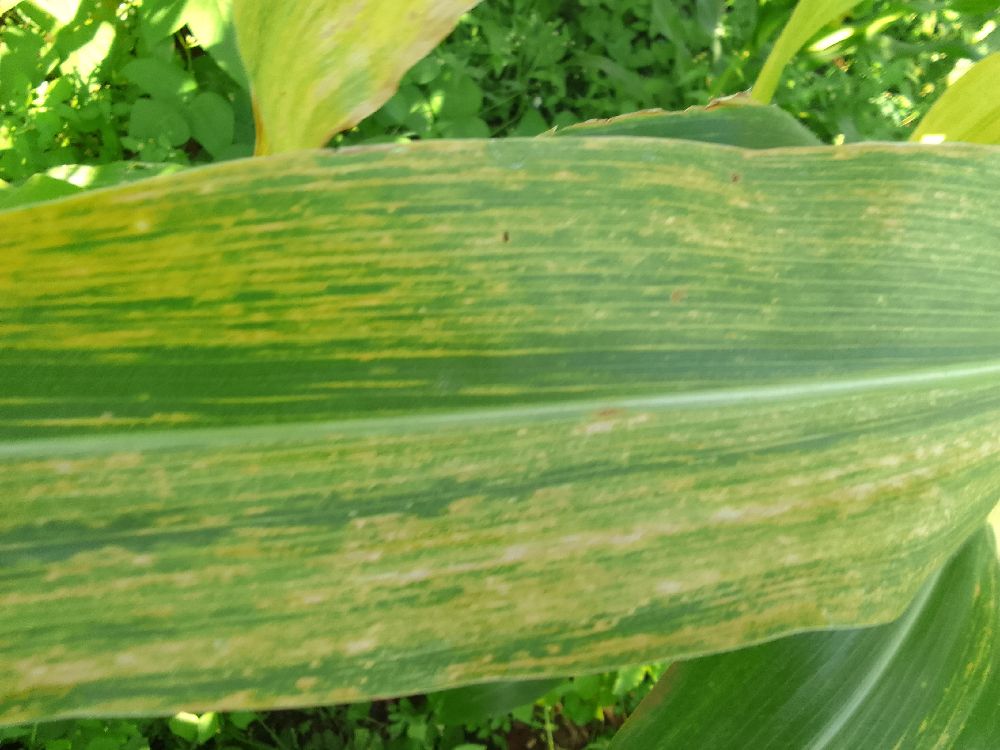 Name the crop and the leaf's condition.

maize, maize lethal necrosis
